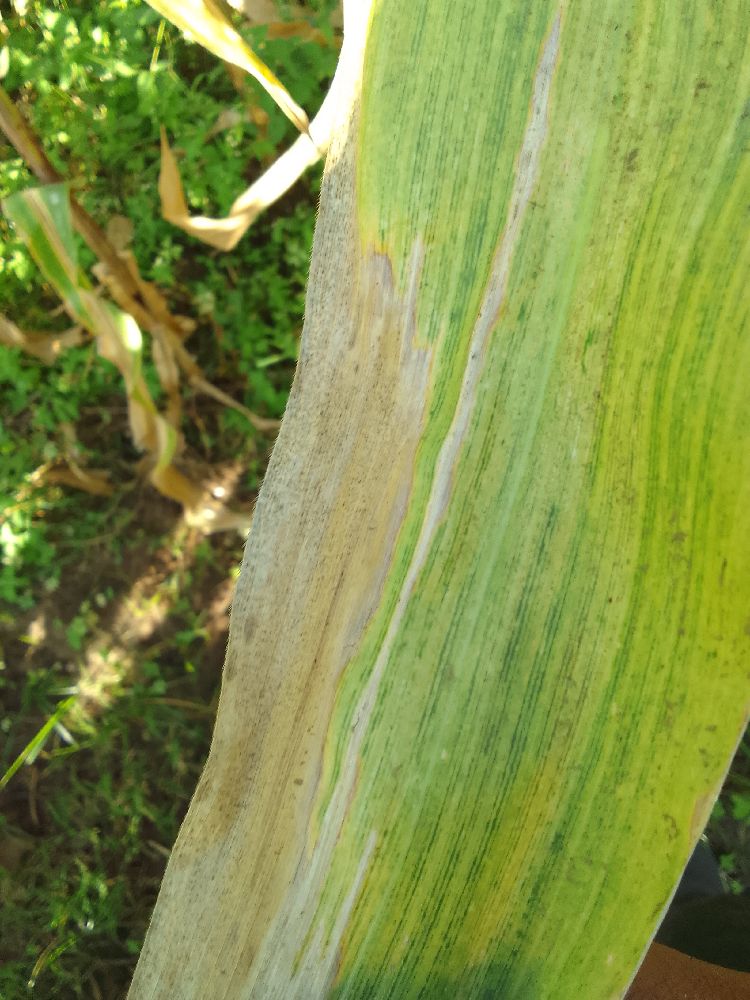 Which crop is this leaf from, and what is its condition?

maize, maize lethal necrosis
